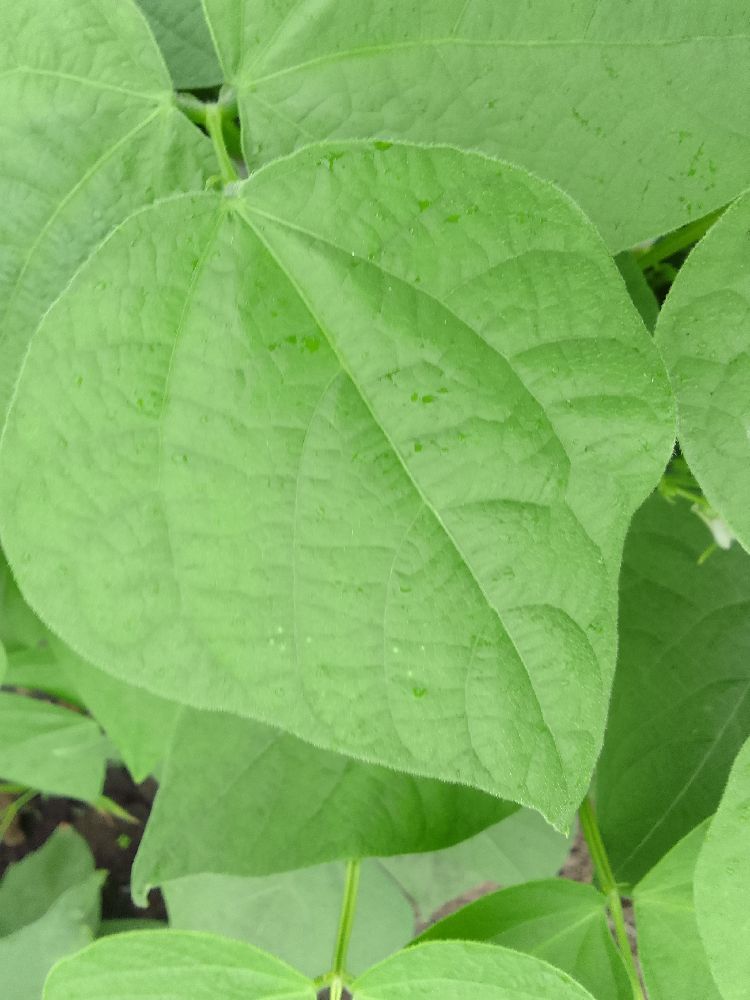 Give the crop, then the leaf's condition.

common bean, healthy
